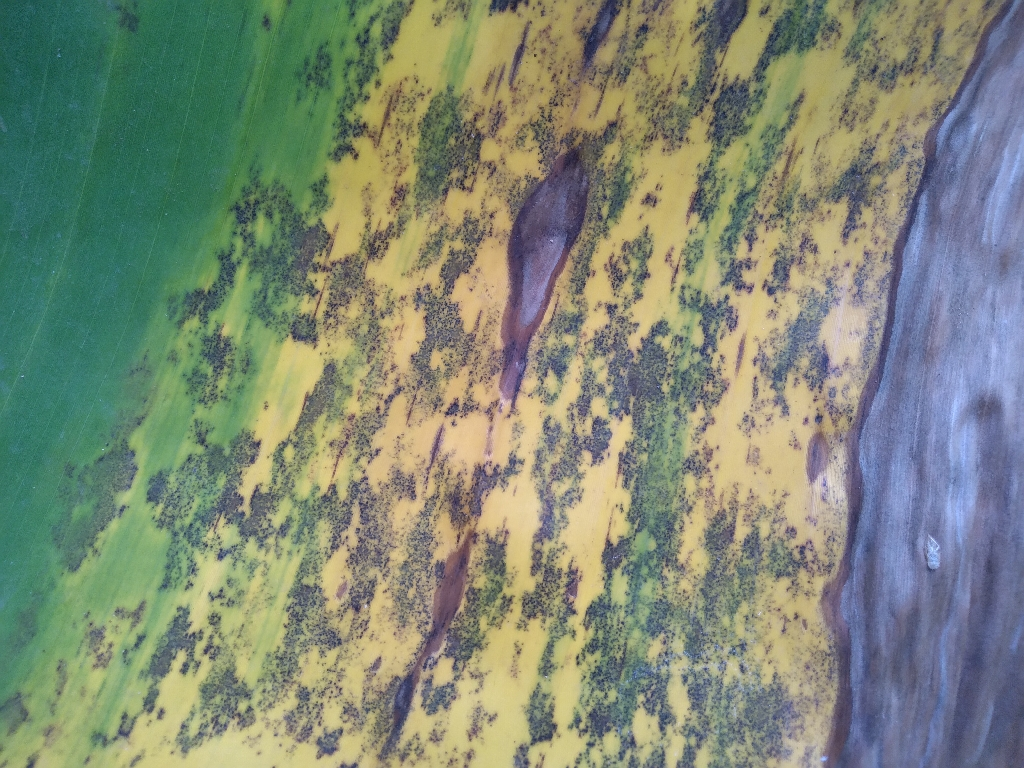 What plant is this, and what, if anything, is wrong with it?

banana, black sigatoka
